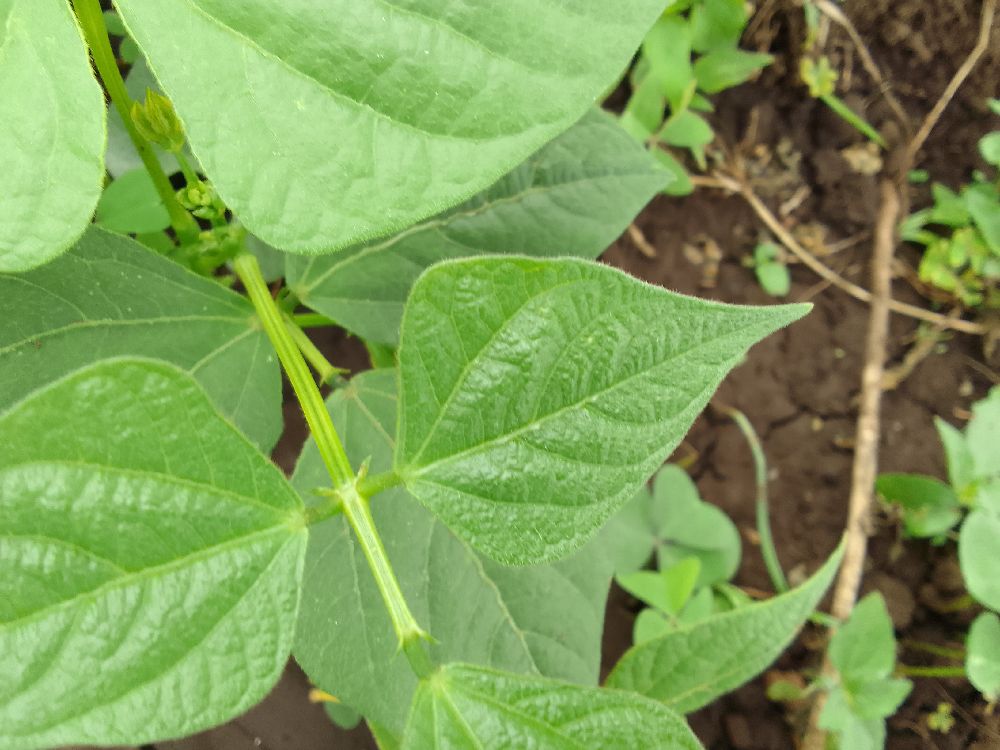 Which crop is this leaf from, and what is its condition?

common bean, healthy
